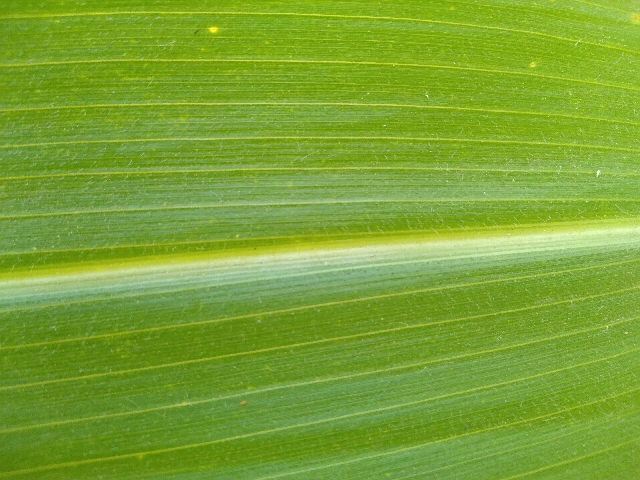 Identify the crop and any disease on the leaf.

maize, healthy
